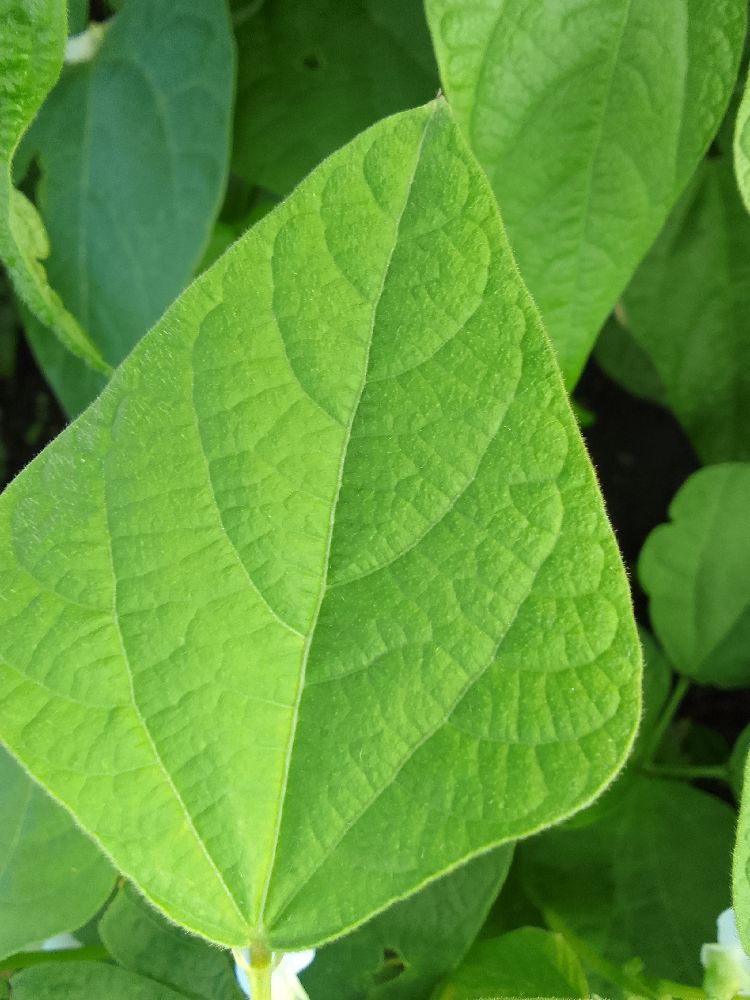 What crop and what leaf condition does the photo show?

common bean, healthy
